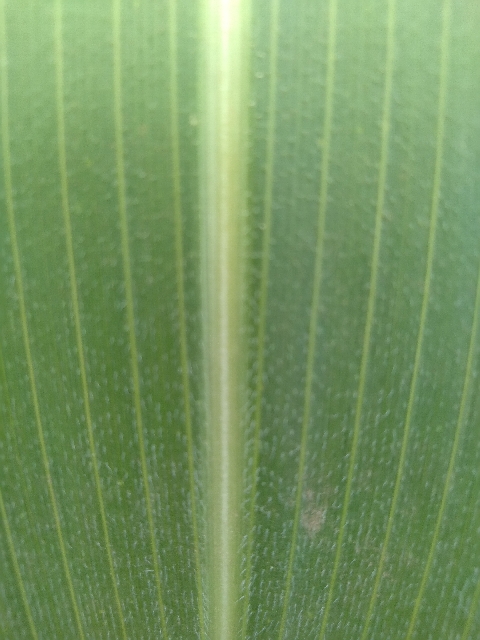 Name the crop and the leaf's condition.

maize, healthy
